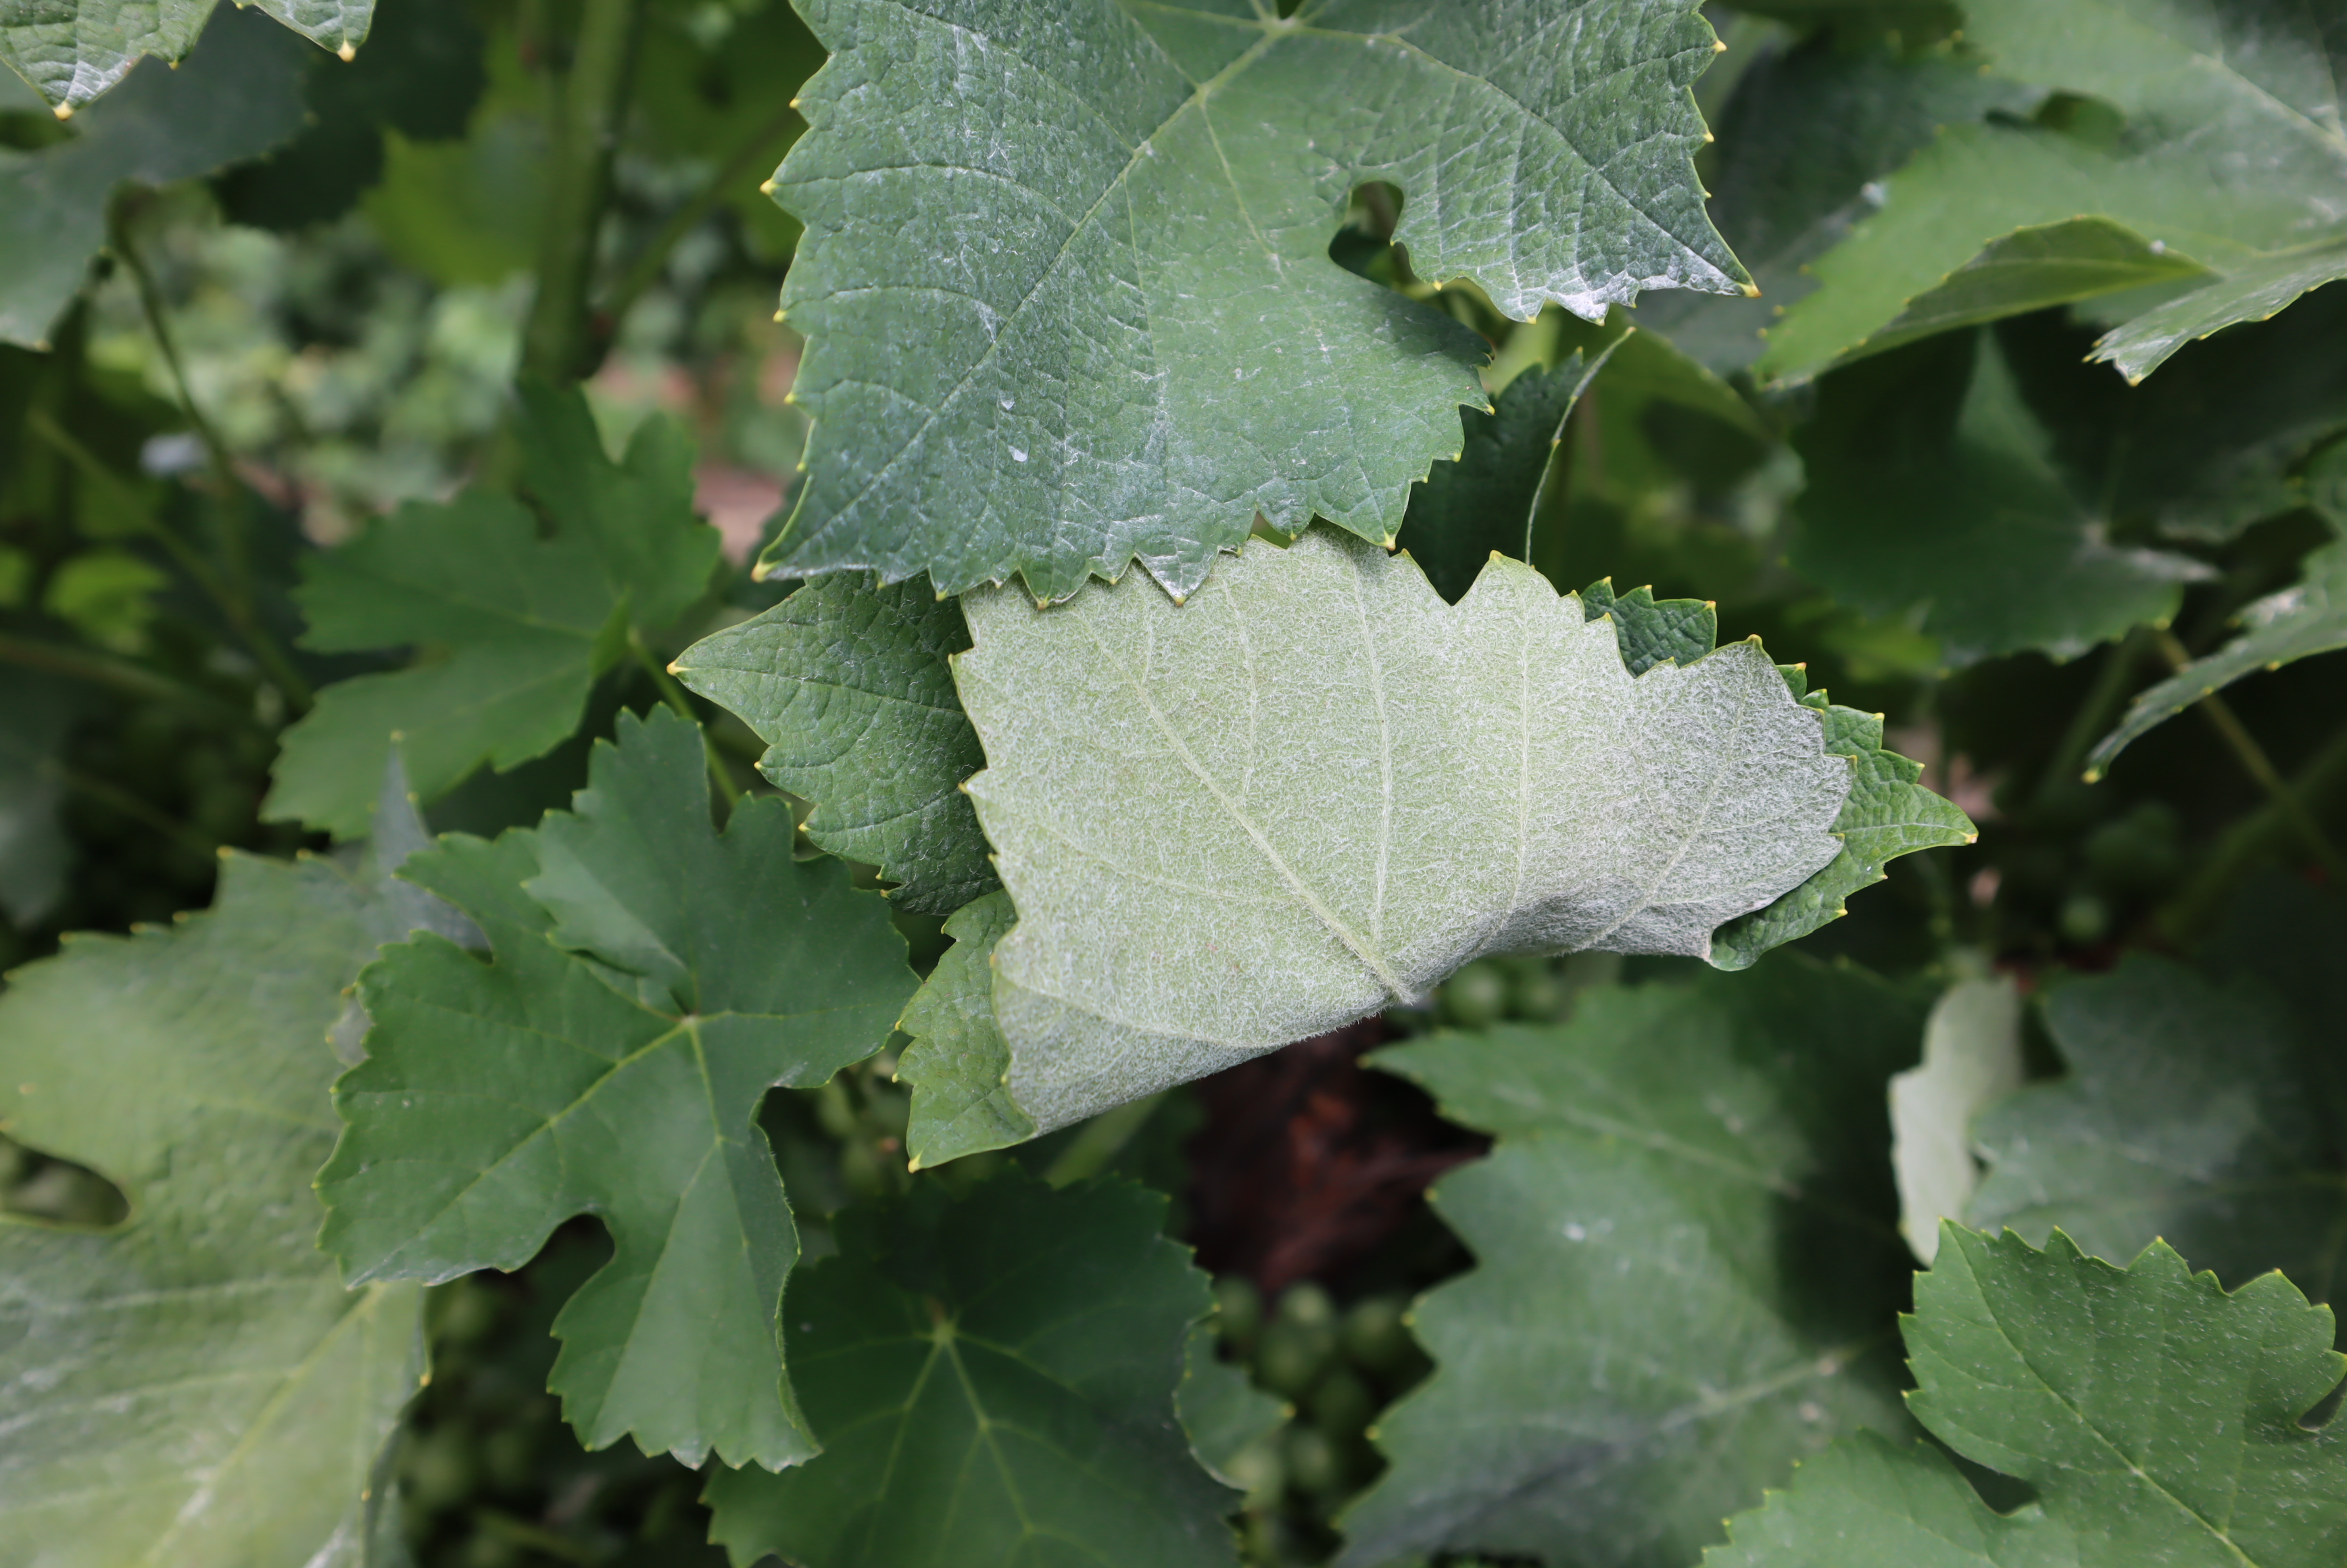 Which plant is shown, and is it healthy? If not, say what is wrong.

grapevine, healthy
